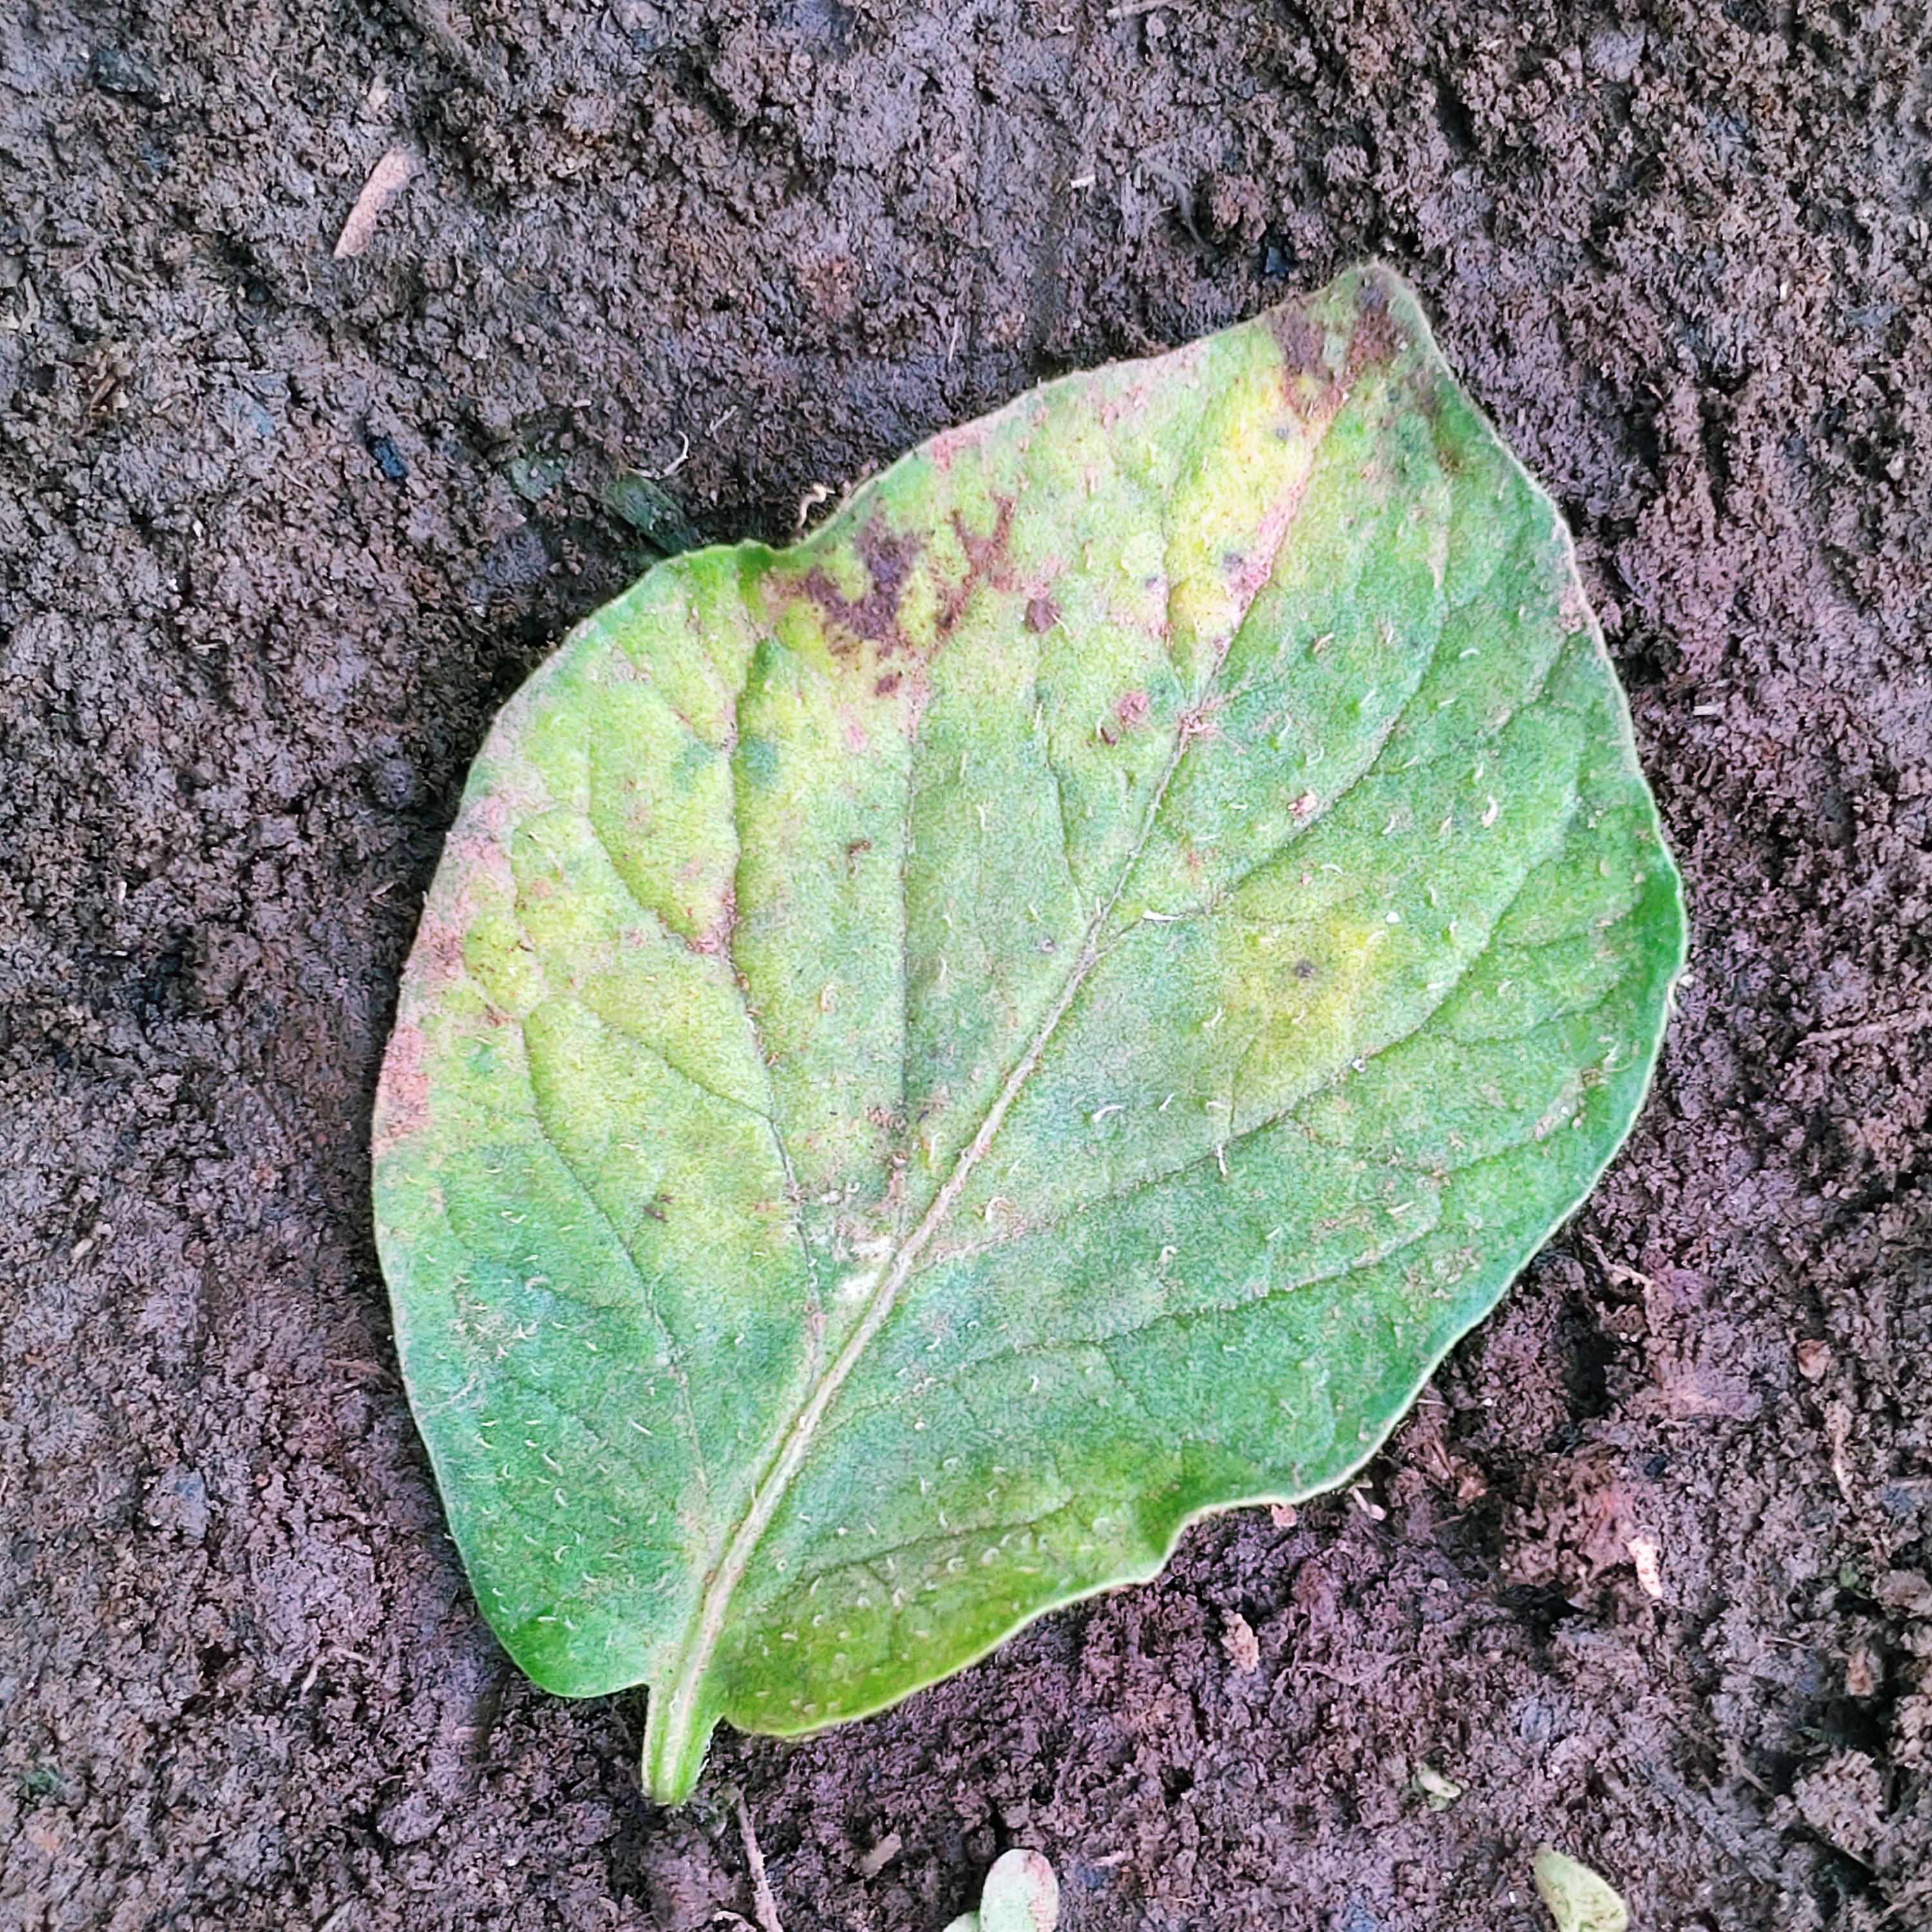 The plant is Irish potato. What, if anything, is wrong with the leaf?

late blight
